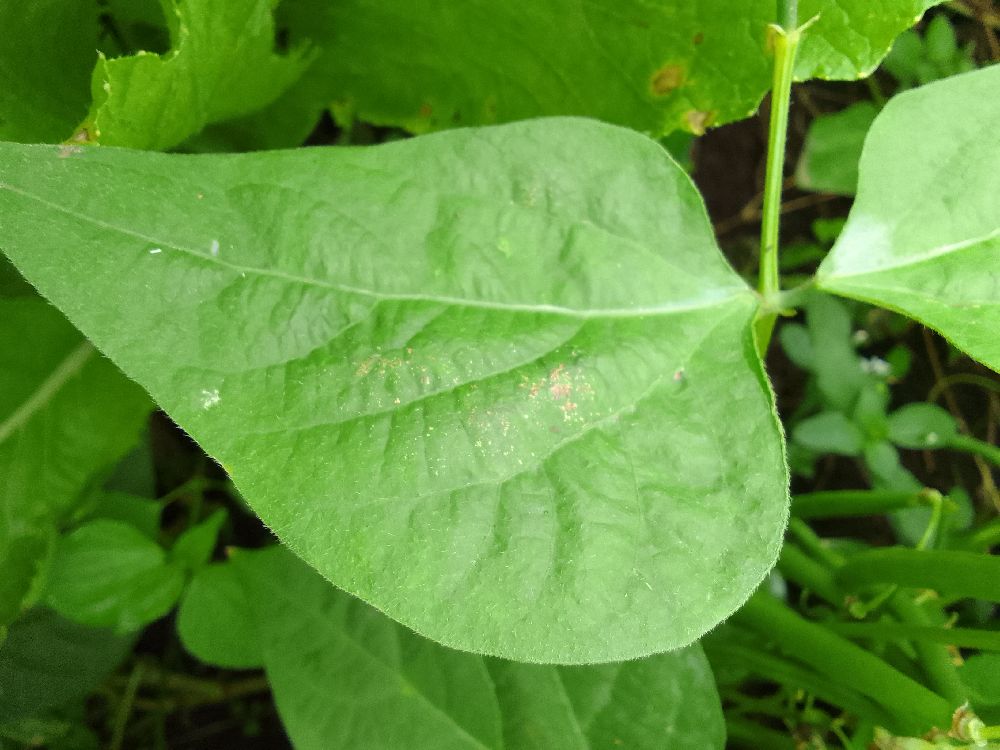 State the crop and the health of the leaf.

common bean, healthy
